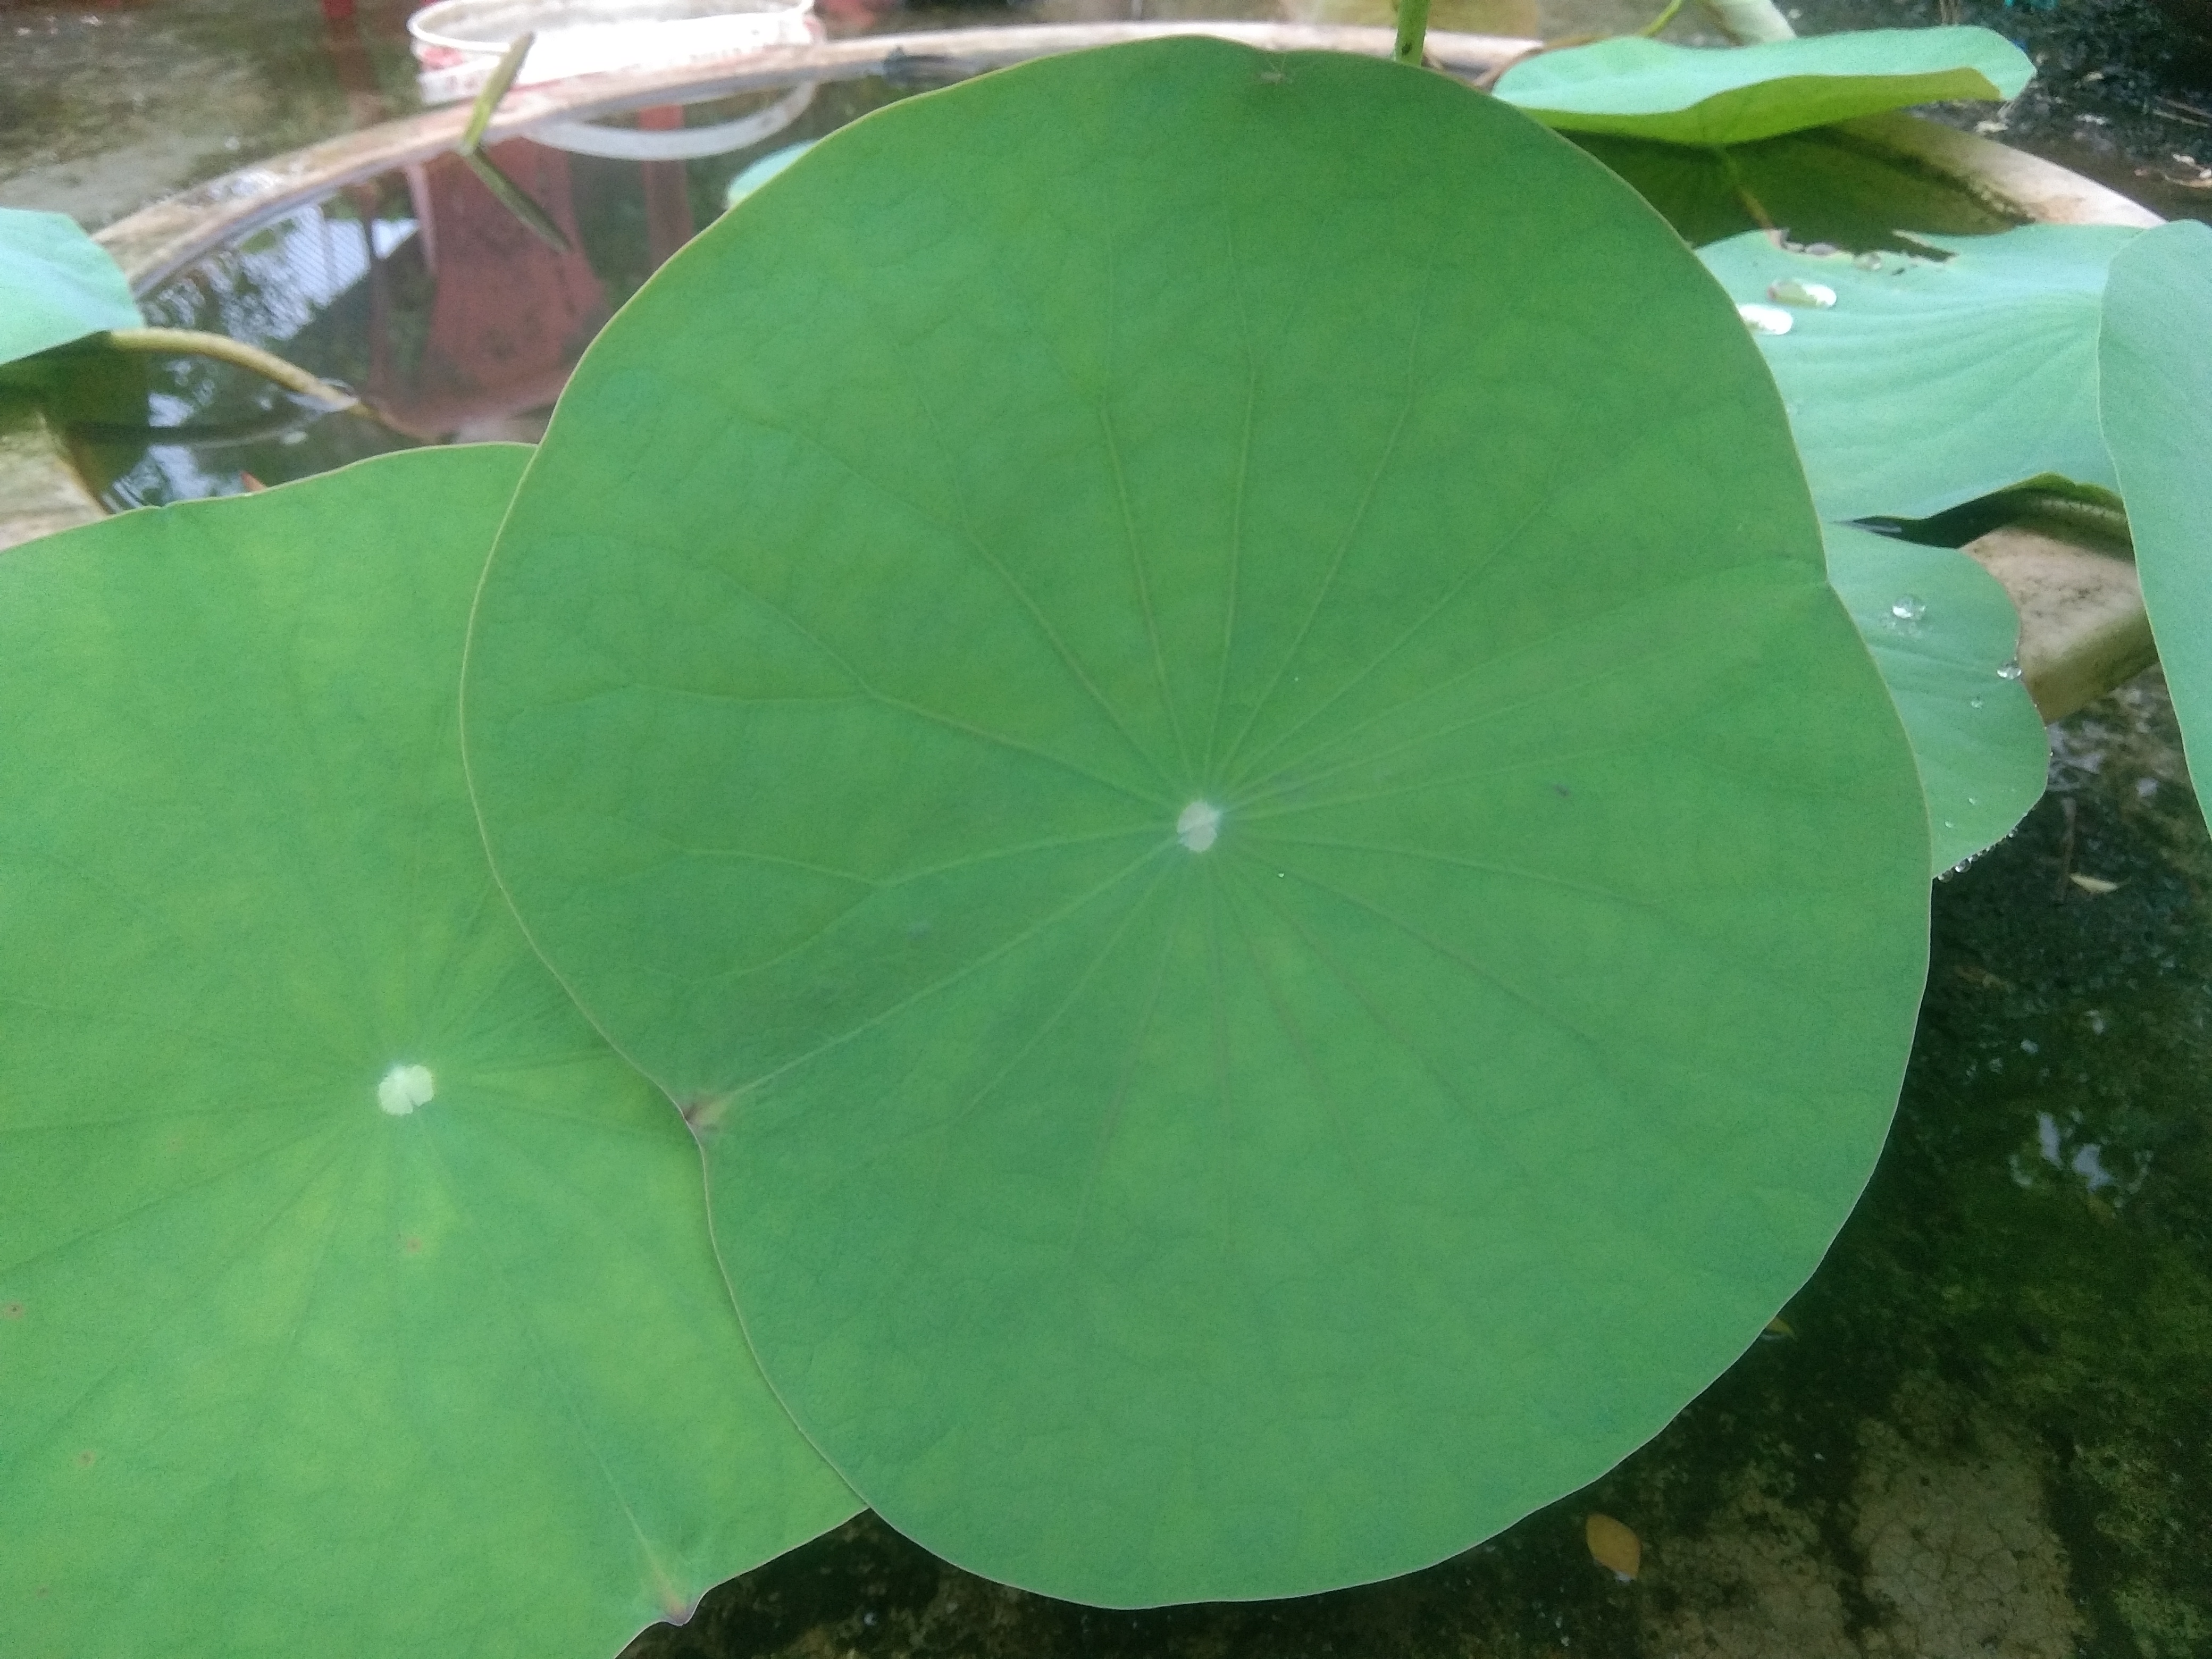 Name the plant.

lotus
